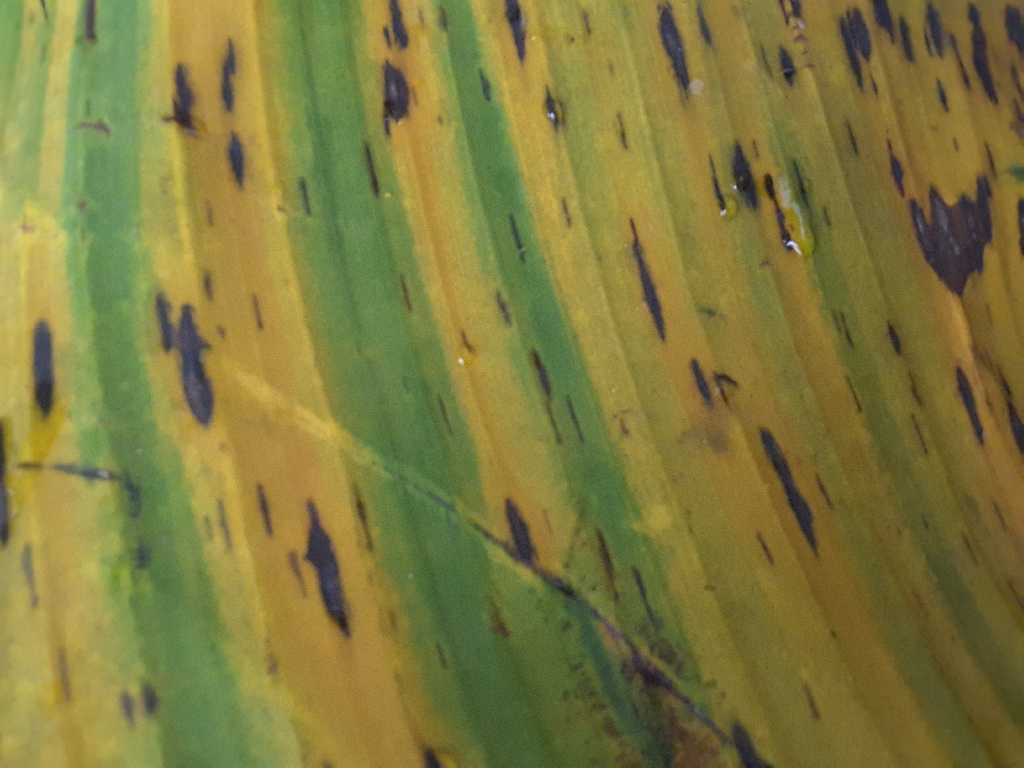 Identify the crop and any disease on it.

banana, black sigatoka
